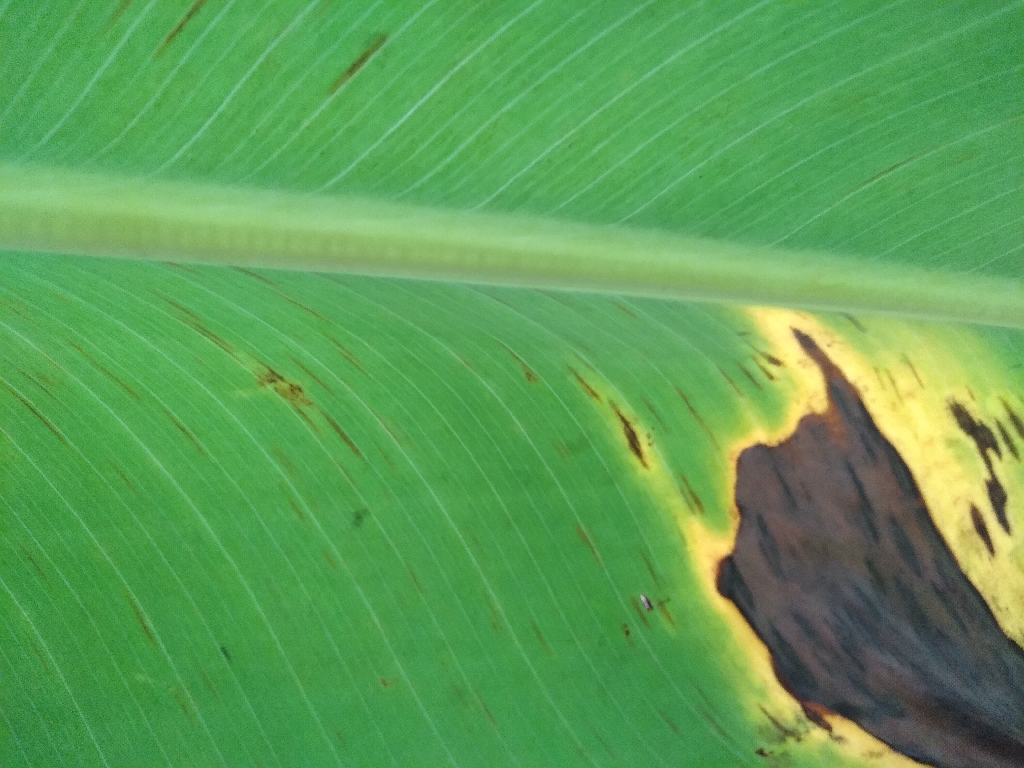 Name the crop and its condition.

banana, black sigatoka
